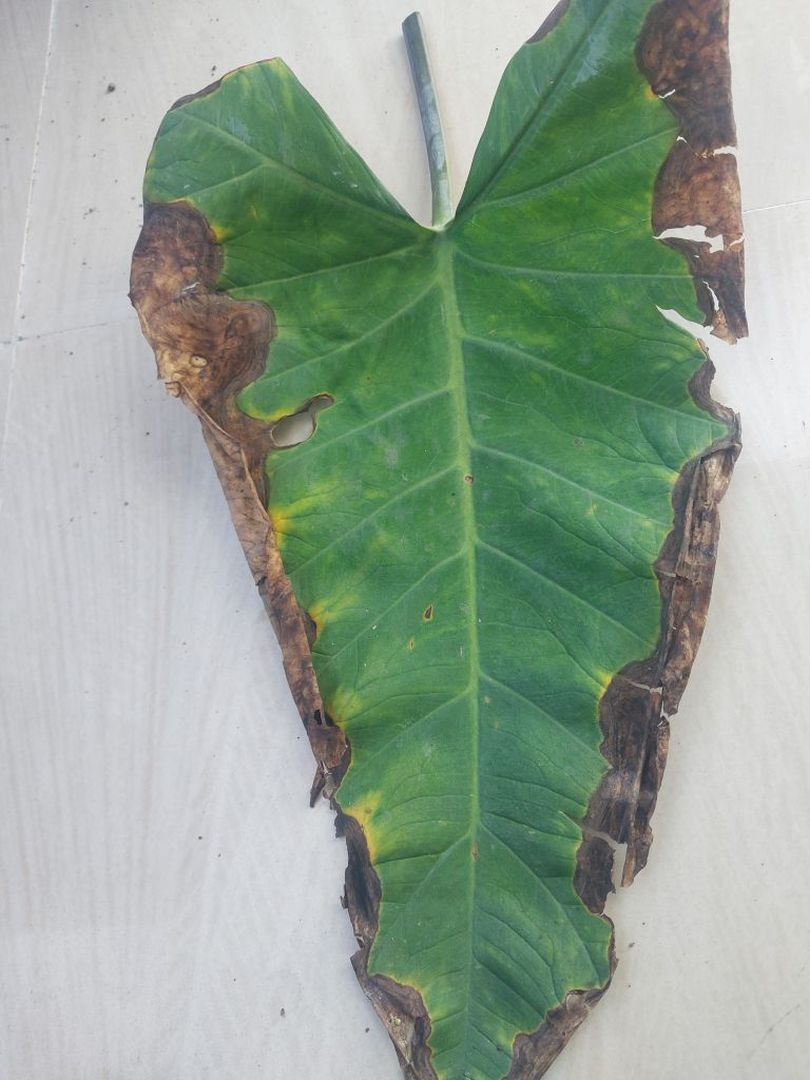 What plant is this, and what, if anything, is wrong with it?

taro, leaf blight
